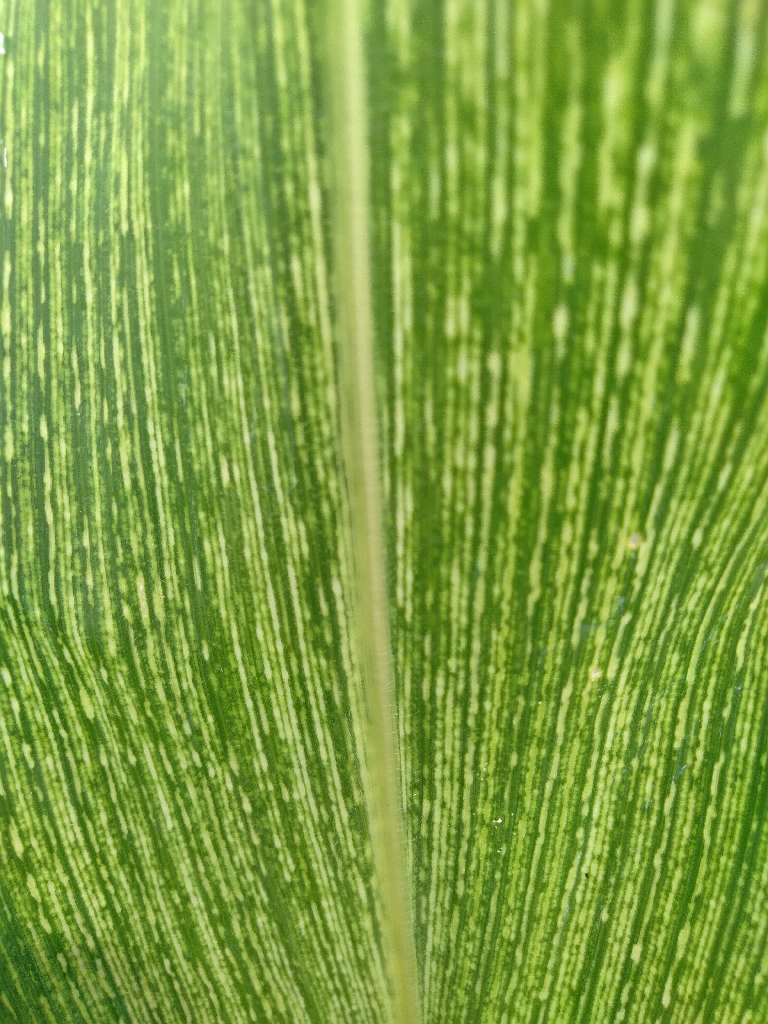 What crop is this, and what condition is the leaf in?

maize, maize streak virus
